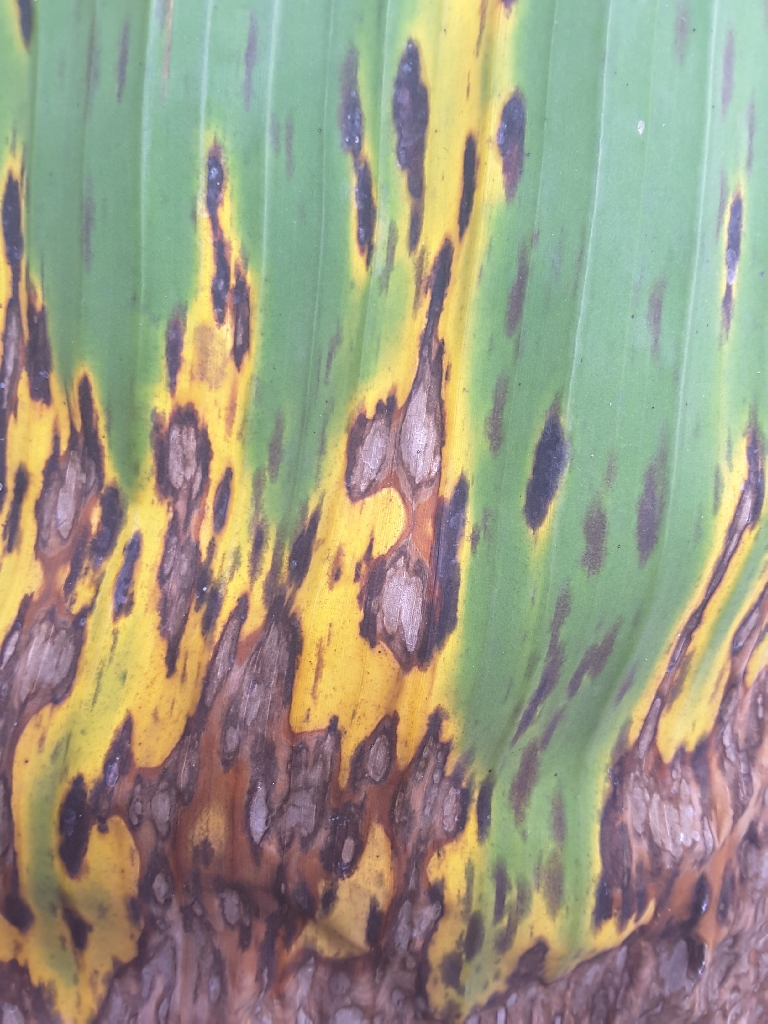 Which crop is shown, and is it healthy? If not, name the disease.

banana, black sigatoka
